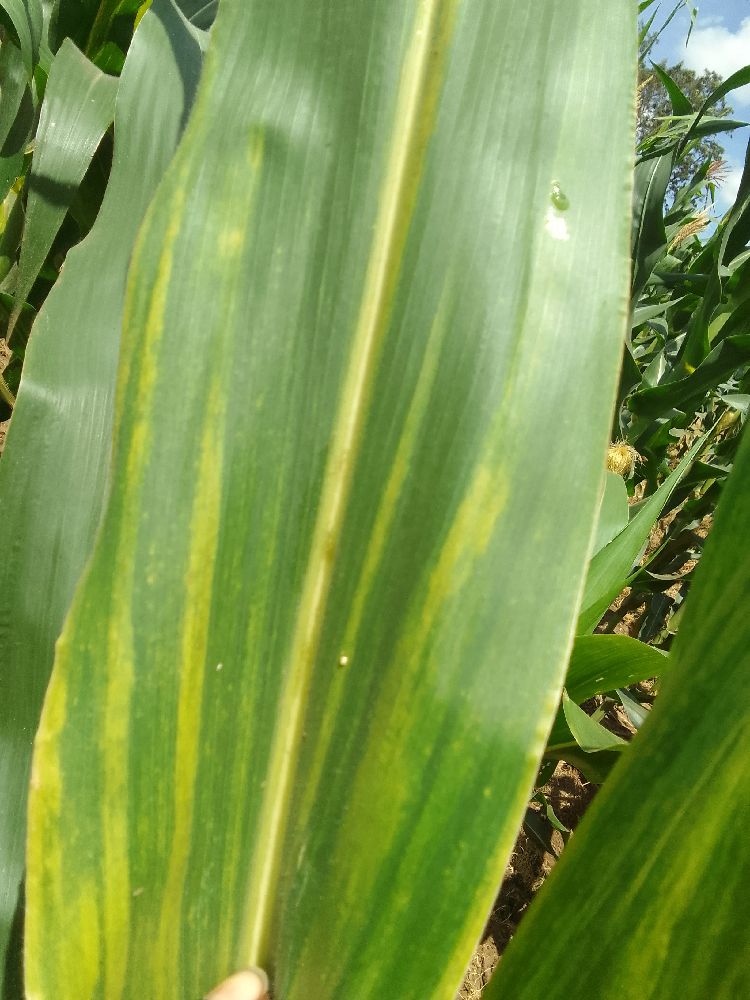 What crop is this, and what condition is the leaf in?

maize, maize lethal necrosis
